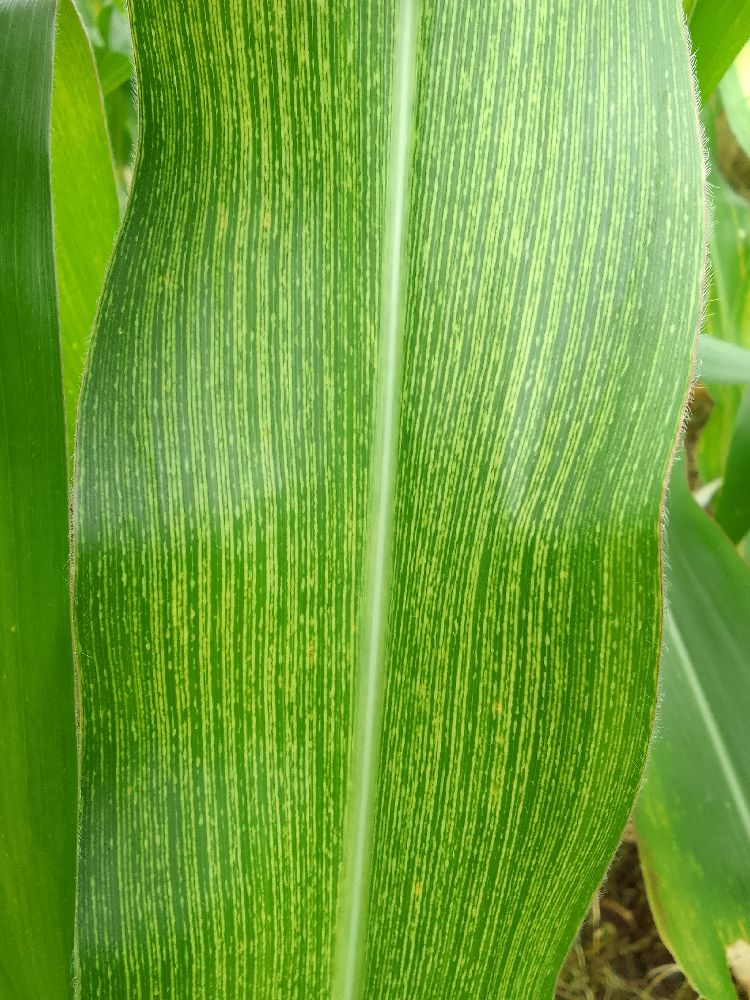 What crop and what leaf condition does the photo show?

maize, maize streak virus
